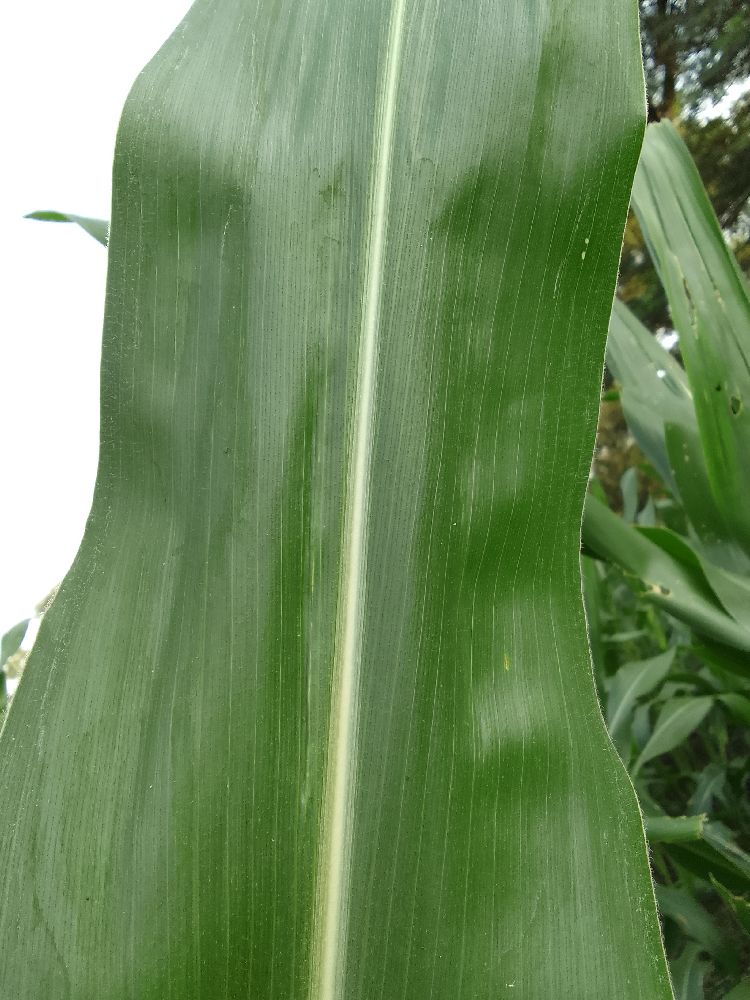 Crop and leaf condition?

maize, healthy
